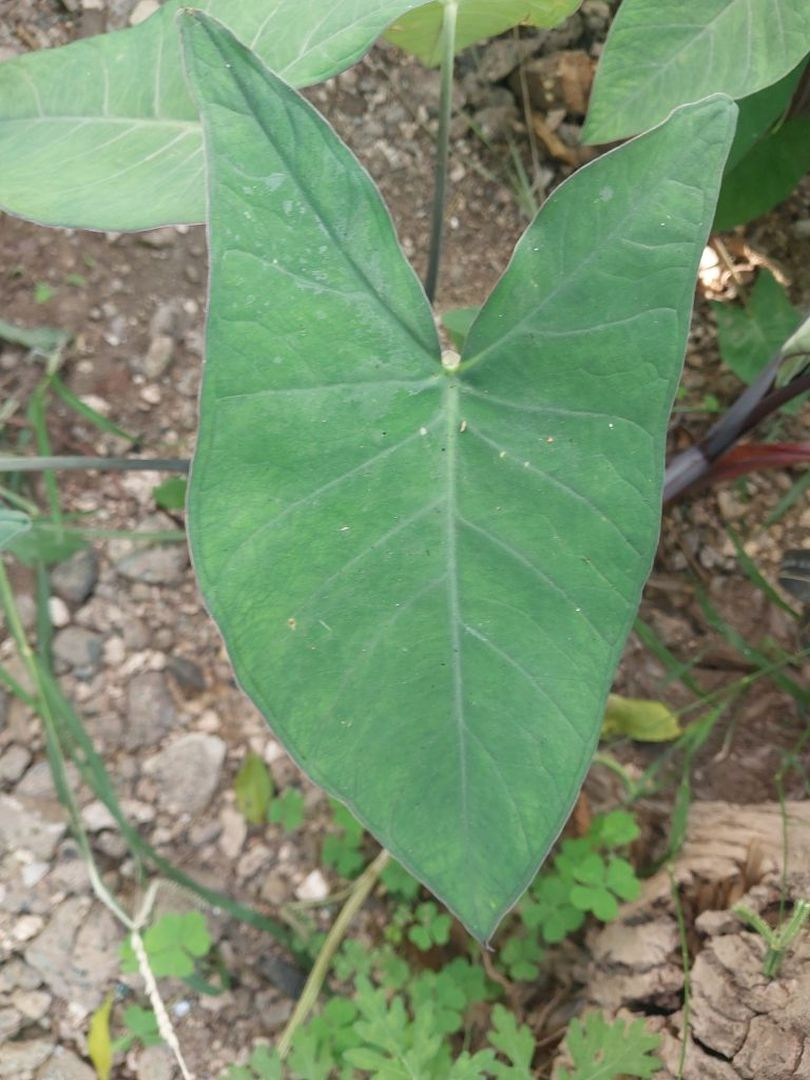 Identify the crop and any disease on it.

taro, healthy
